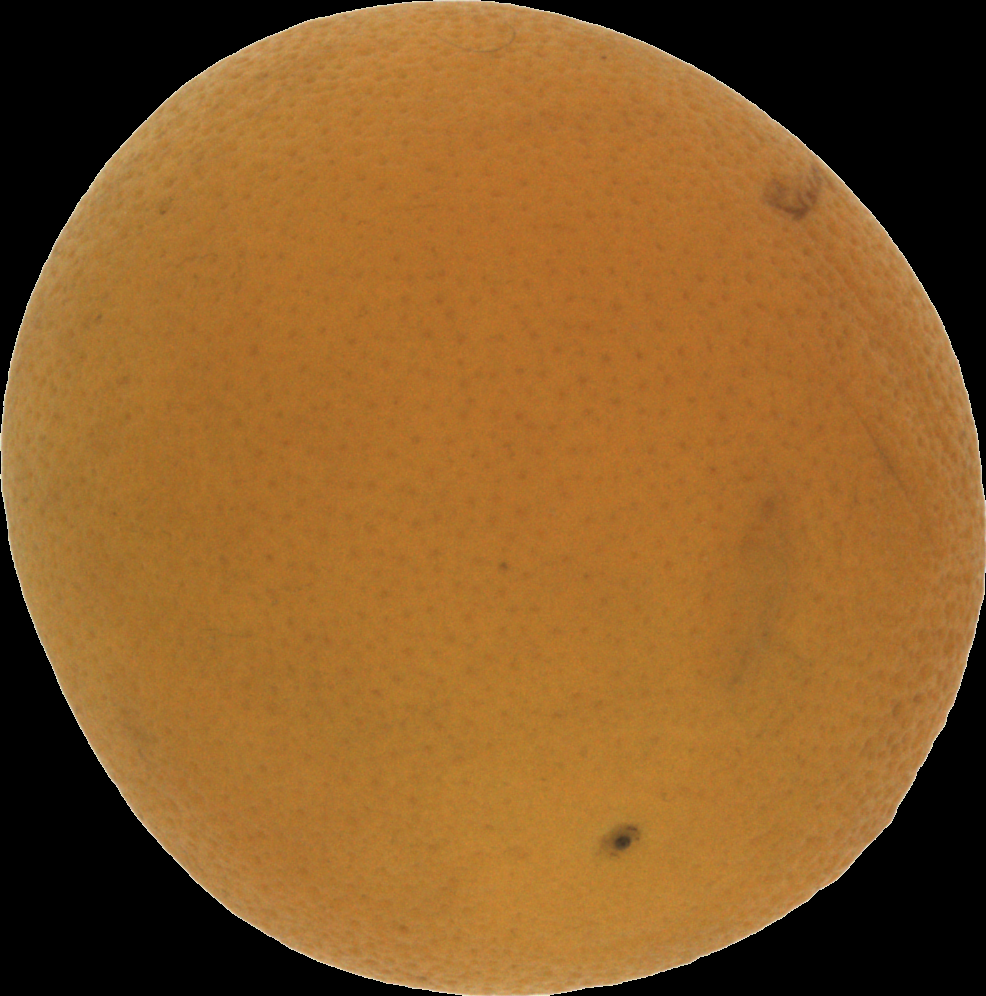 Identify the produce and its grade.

orange, bad
